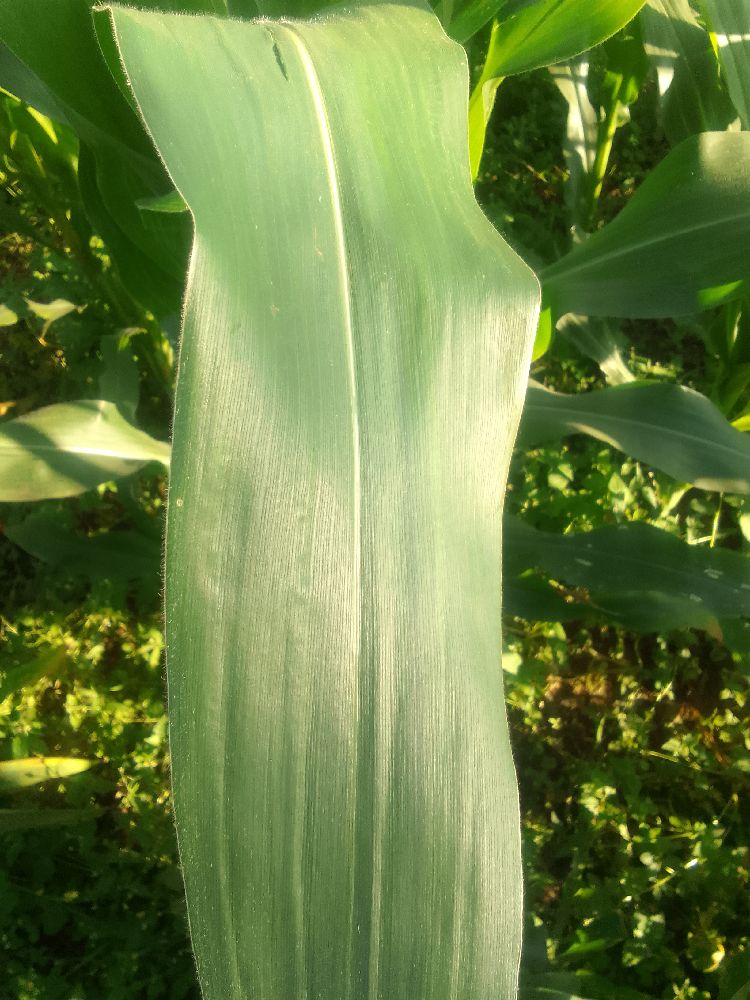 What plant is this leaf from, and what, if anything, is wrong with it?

maize, healthy
